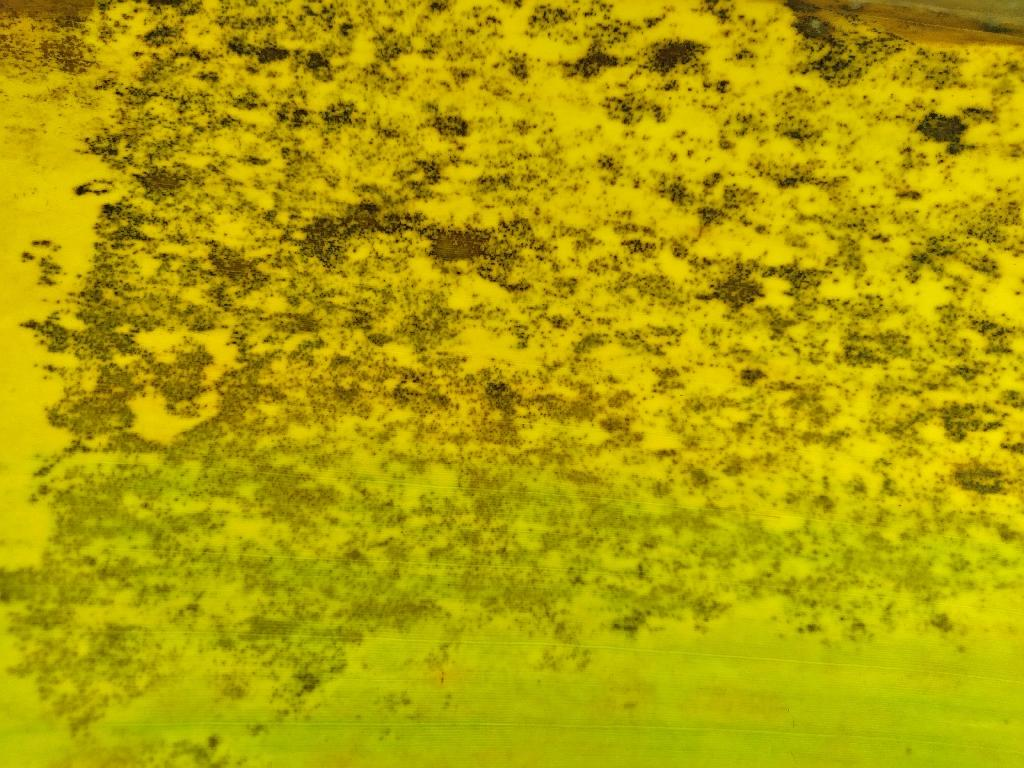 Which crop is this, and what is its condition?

banana, black sigatoka
